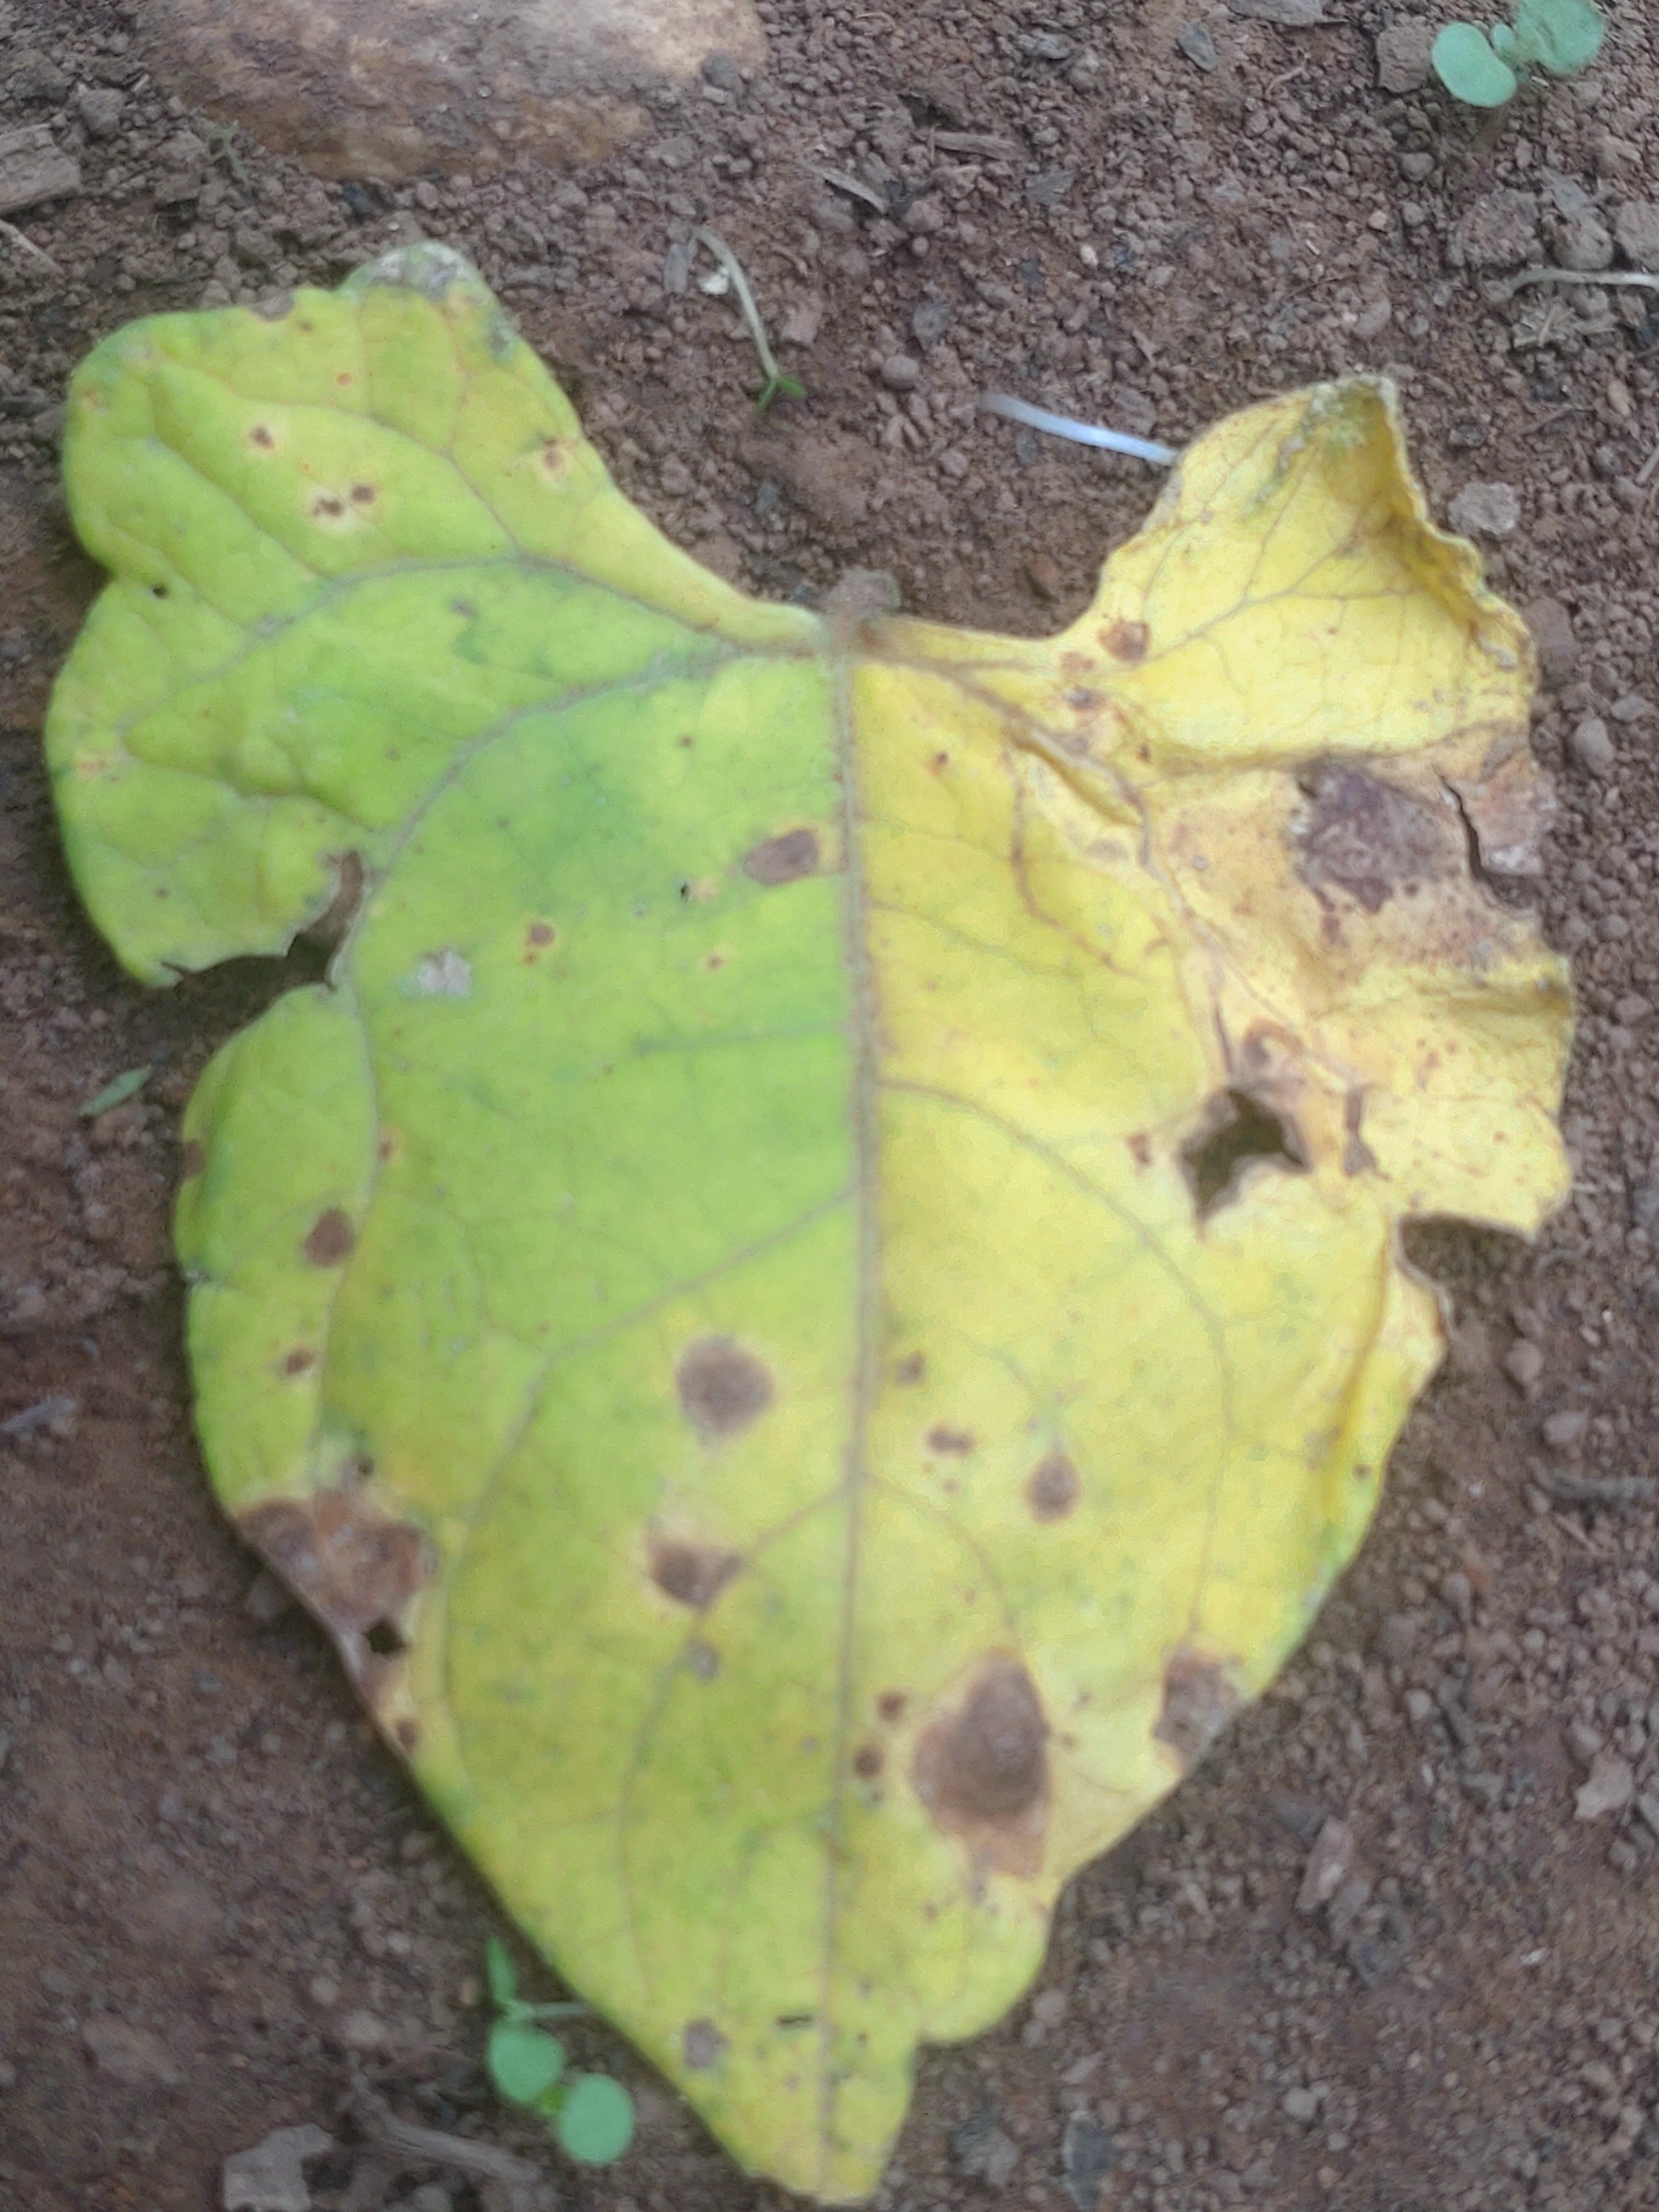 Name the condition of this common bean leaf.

anthracnose
